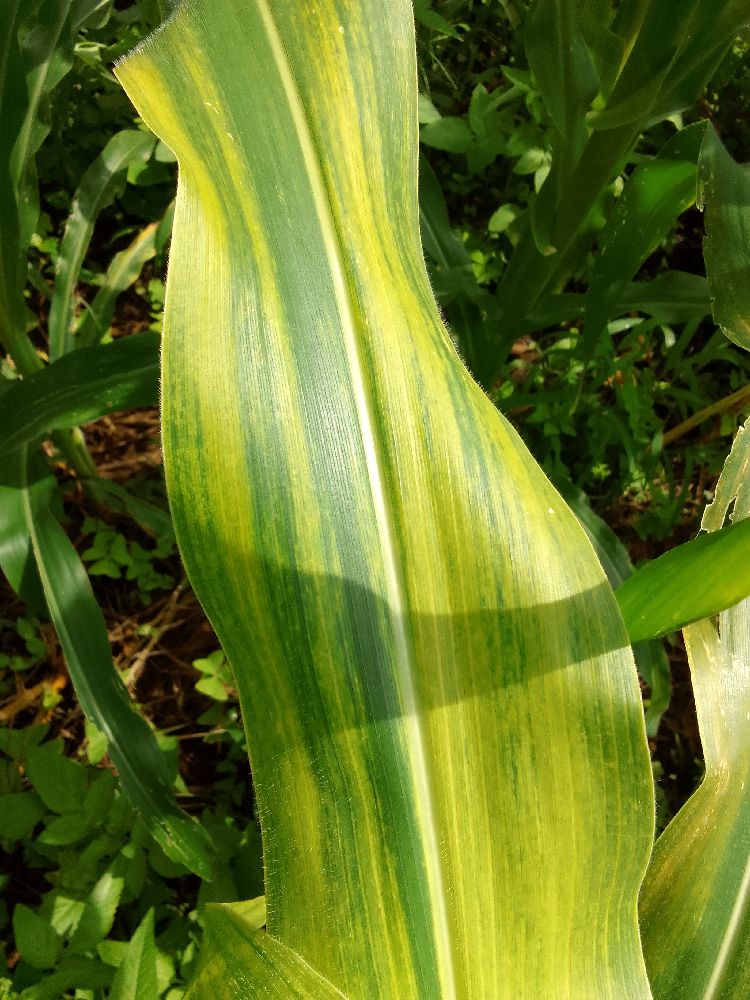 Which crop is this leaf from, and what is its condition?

maize, maize lethal necrosis
